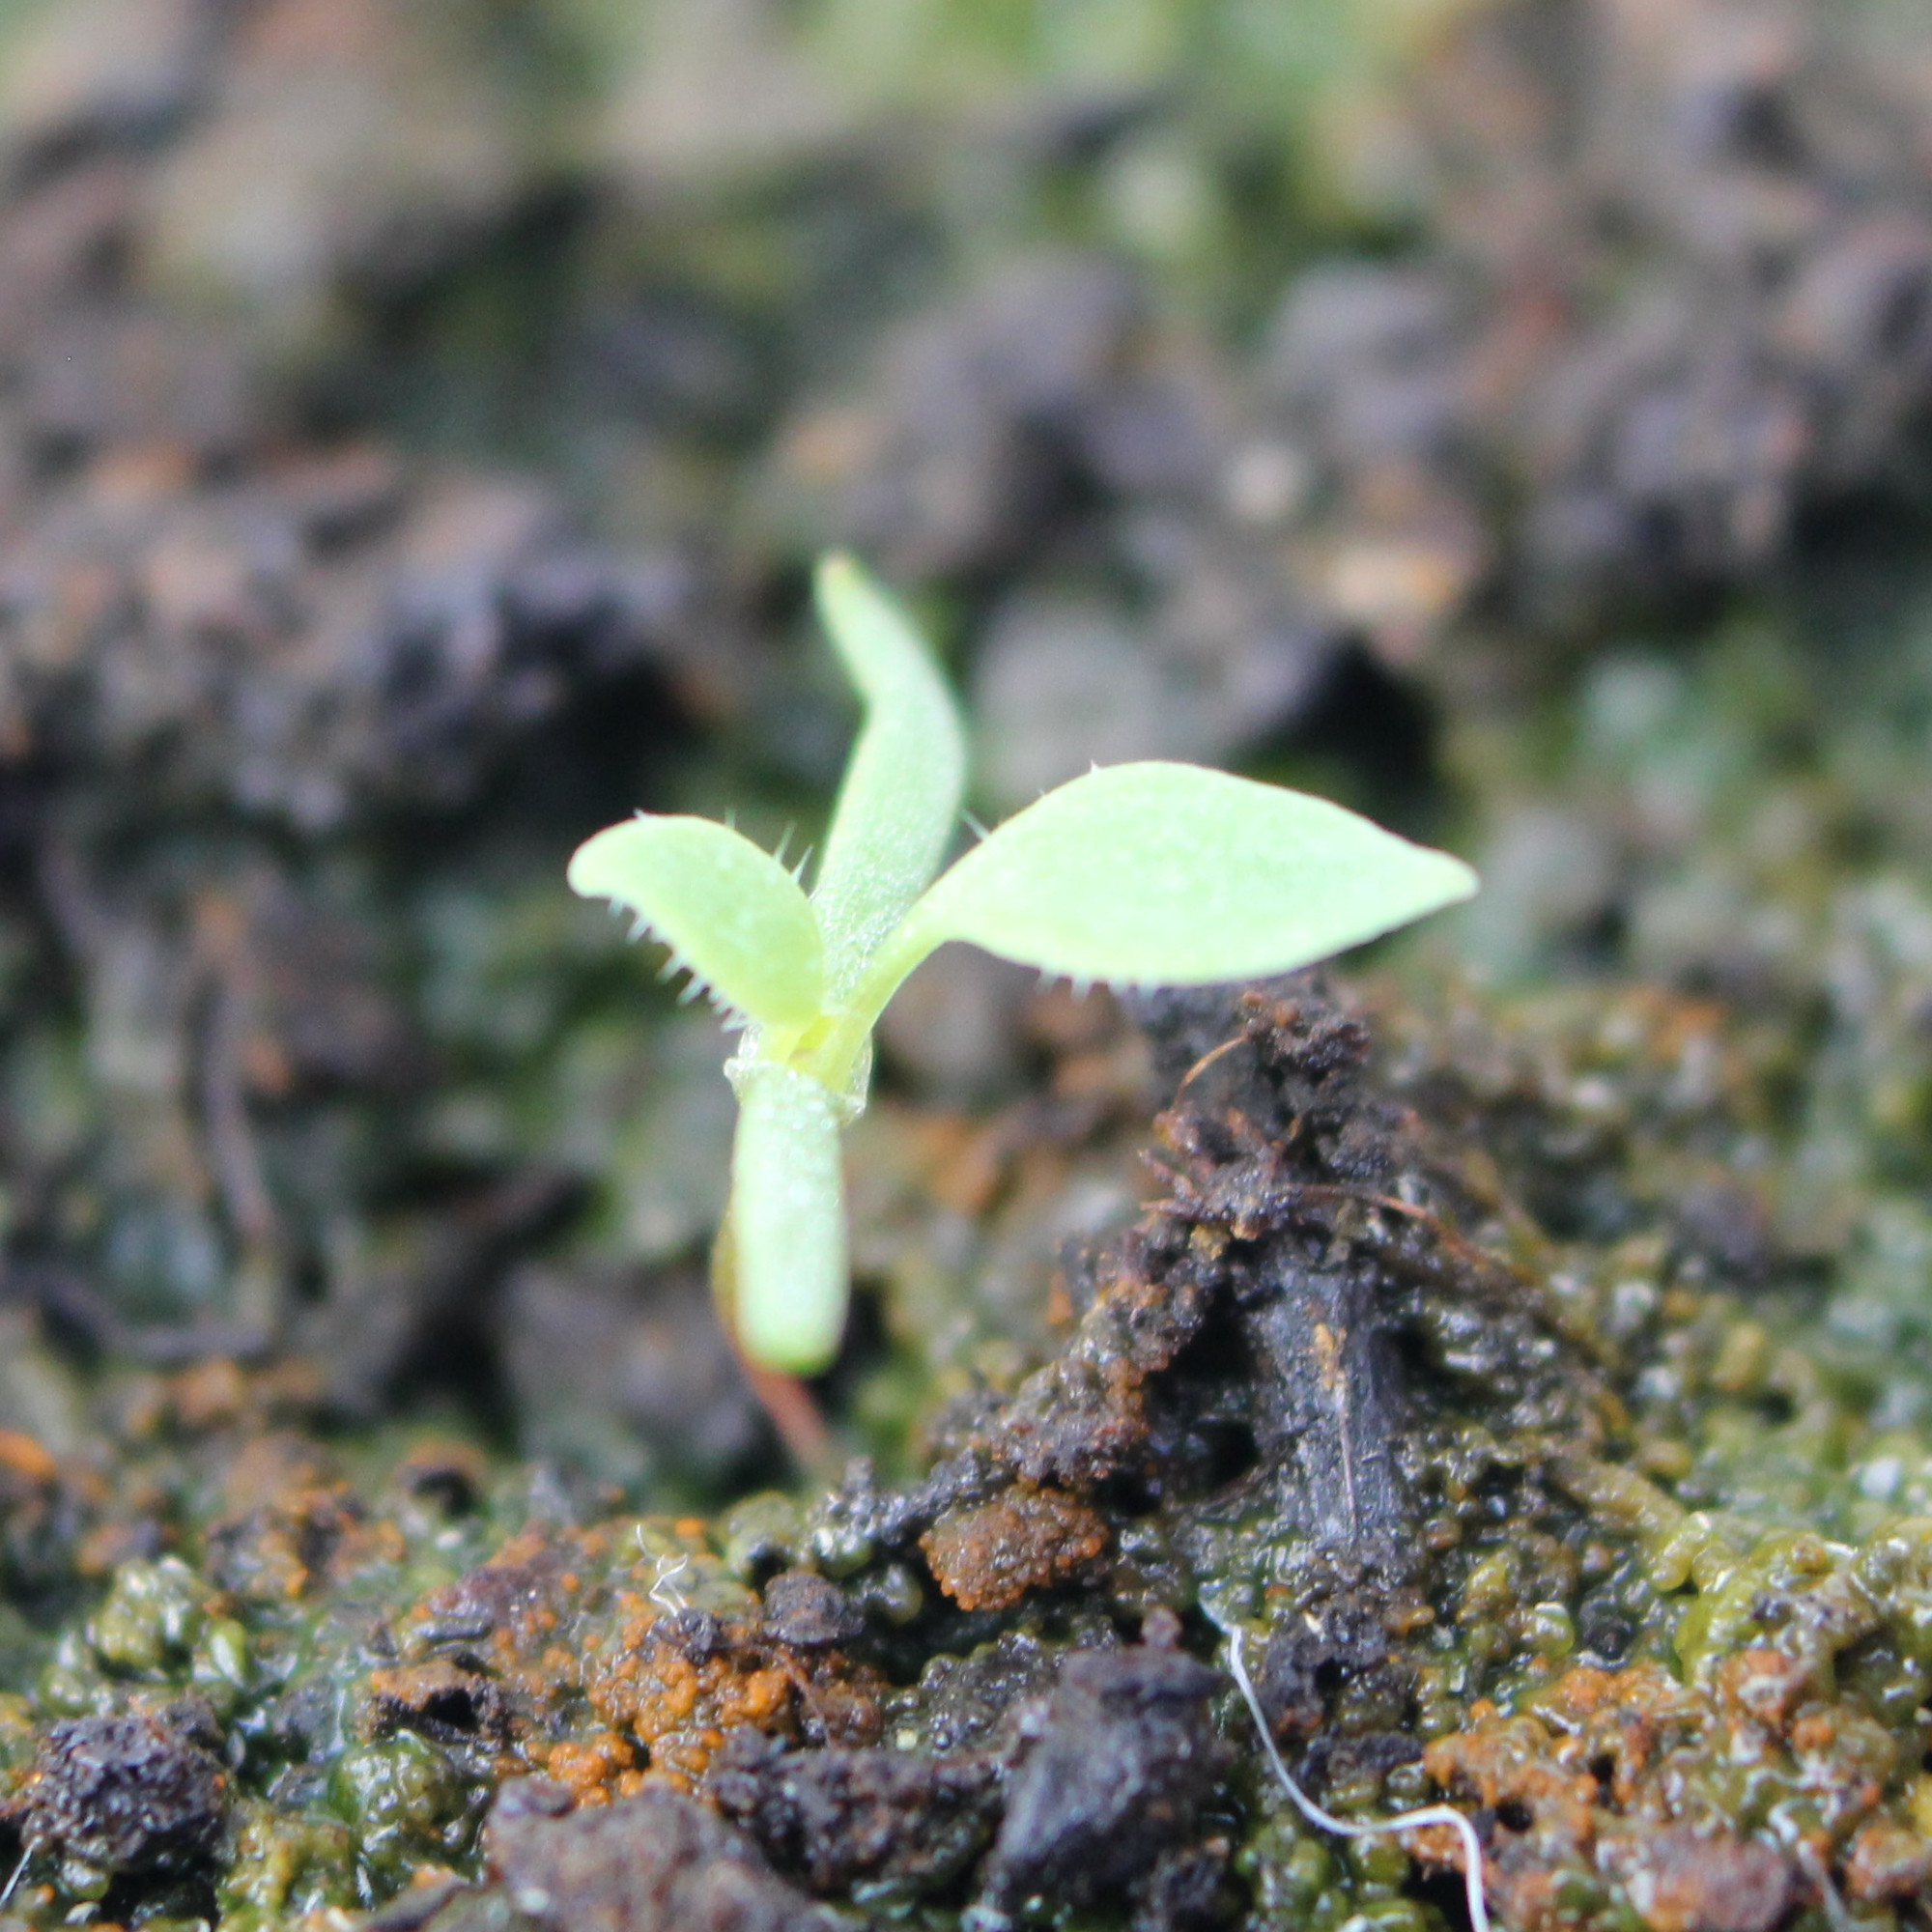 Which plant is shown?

Papaver rhoeas
